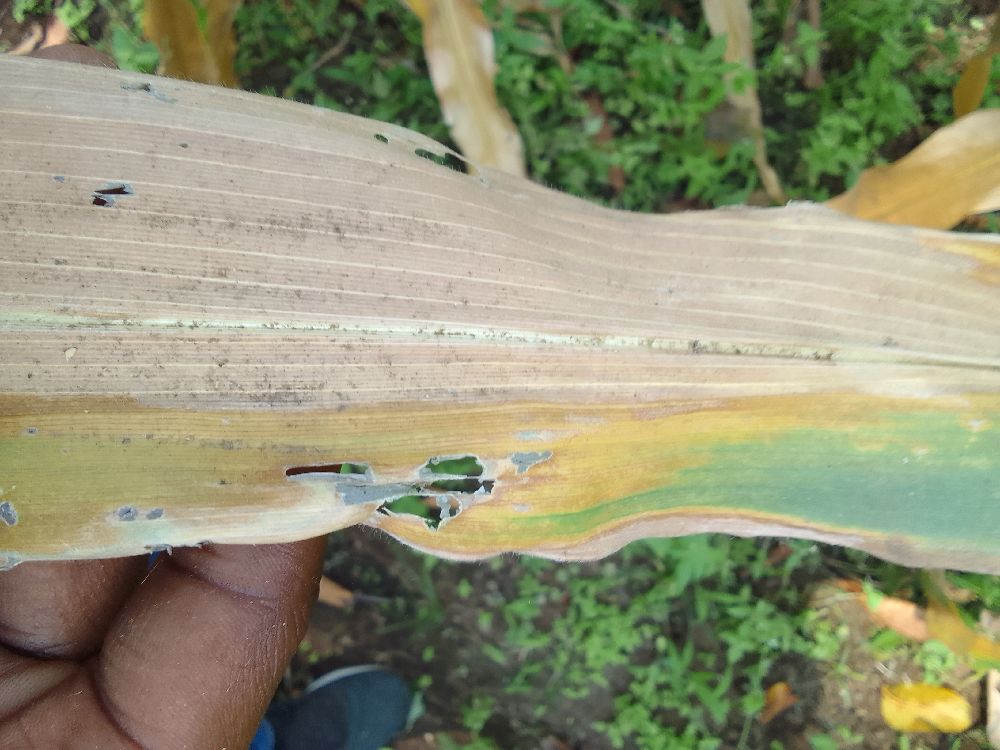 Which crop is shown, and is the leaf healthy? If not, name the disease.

maize, maize lethal necrosis
